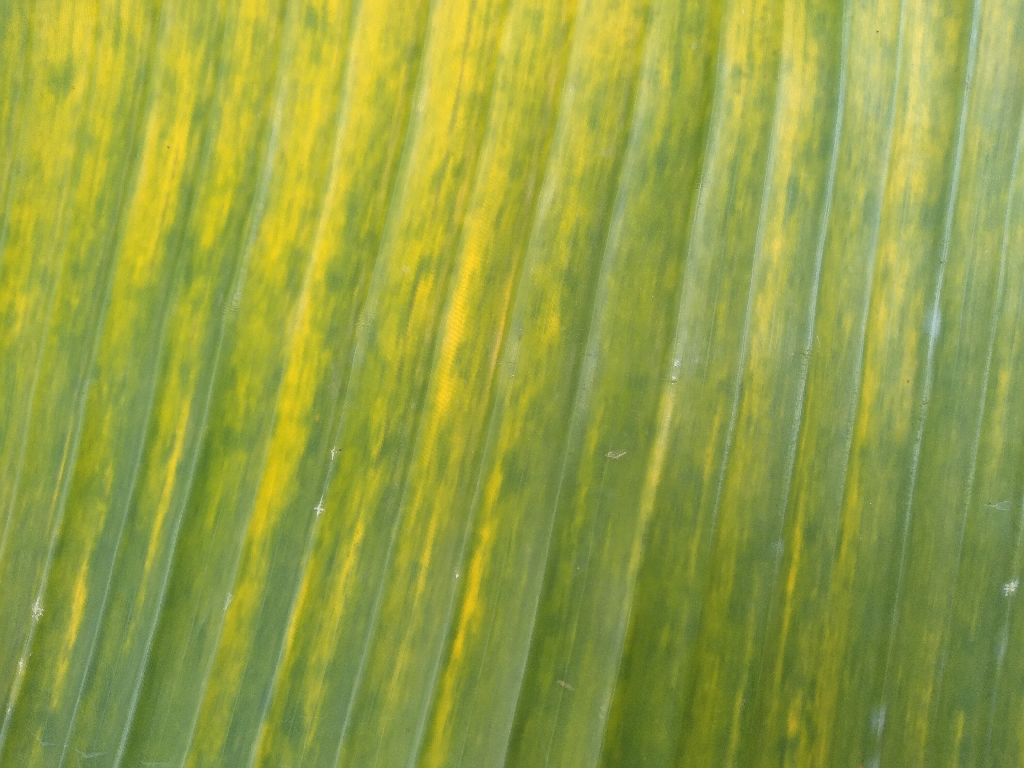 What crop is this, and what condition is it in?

banana, fusarium wilt race 1
